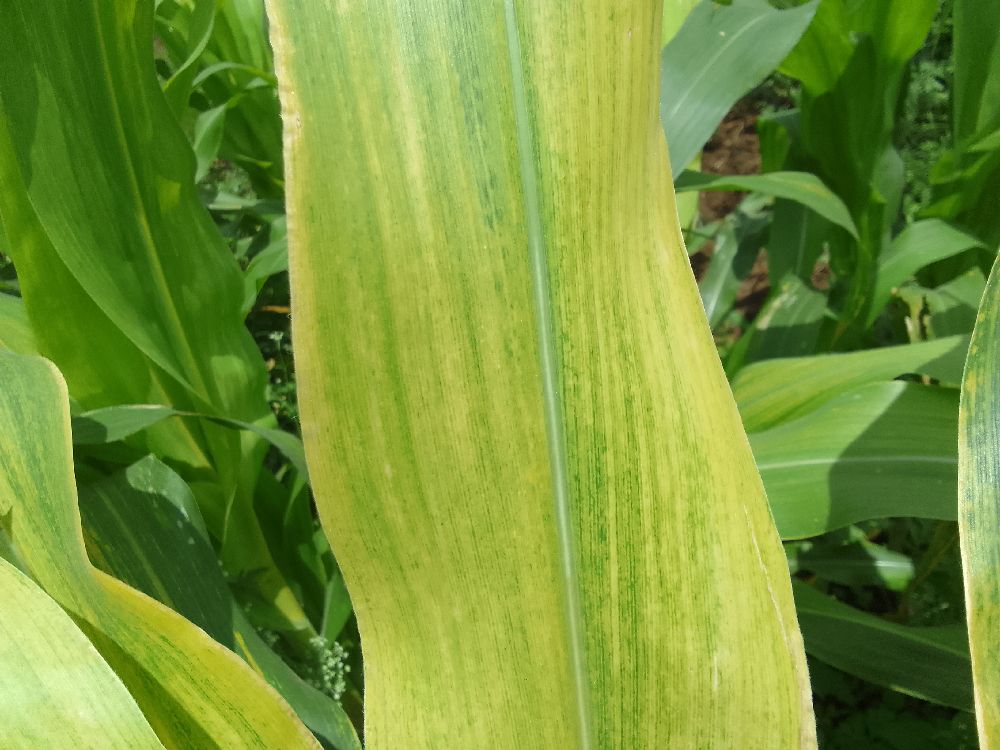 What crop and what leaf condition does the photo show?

maize, maize lethal necrosis
